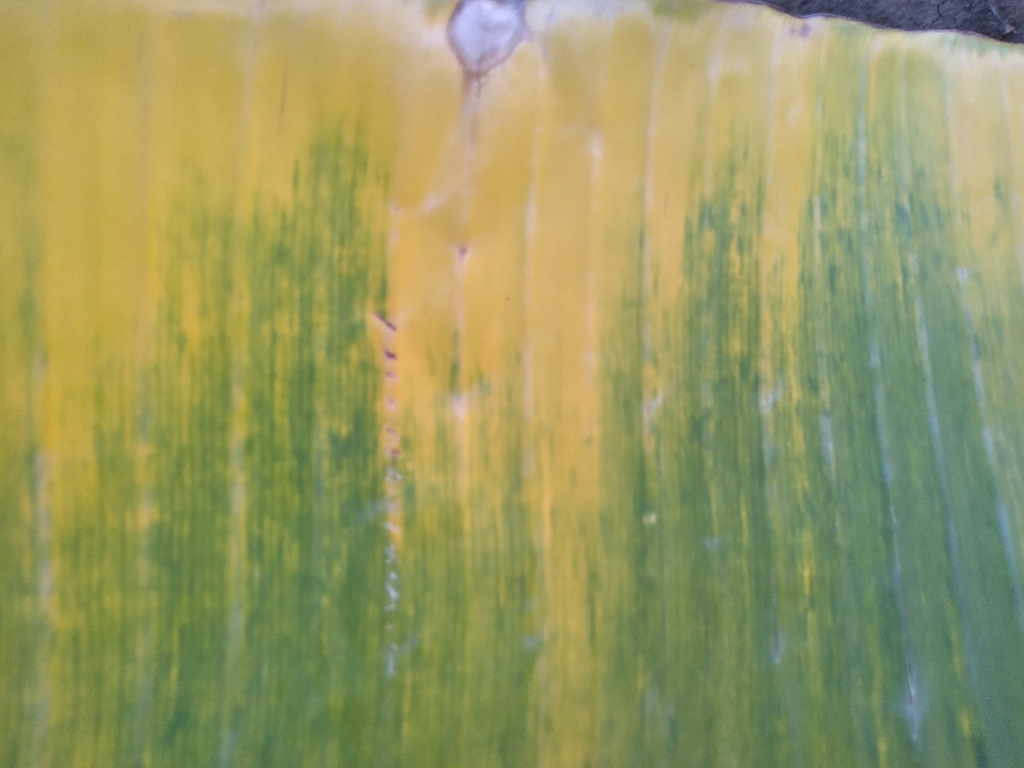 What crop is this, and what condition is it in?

banana, fusarium wilt race 1
